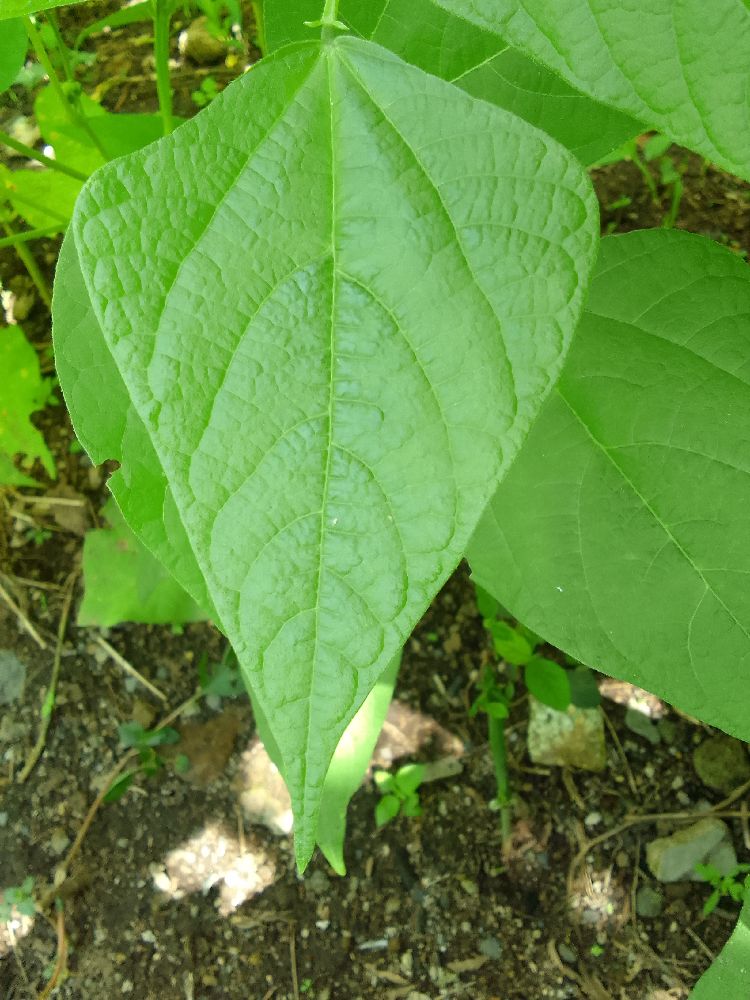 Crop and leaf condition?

common bean, healthy
